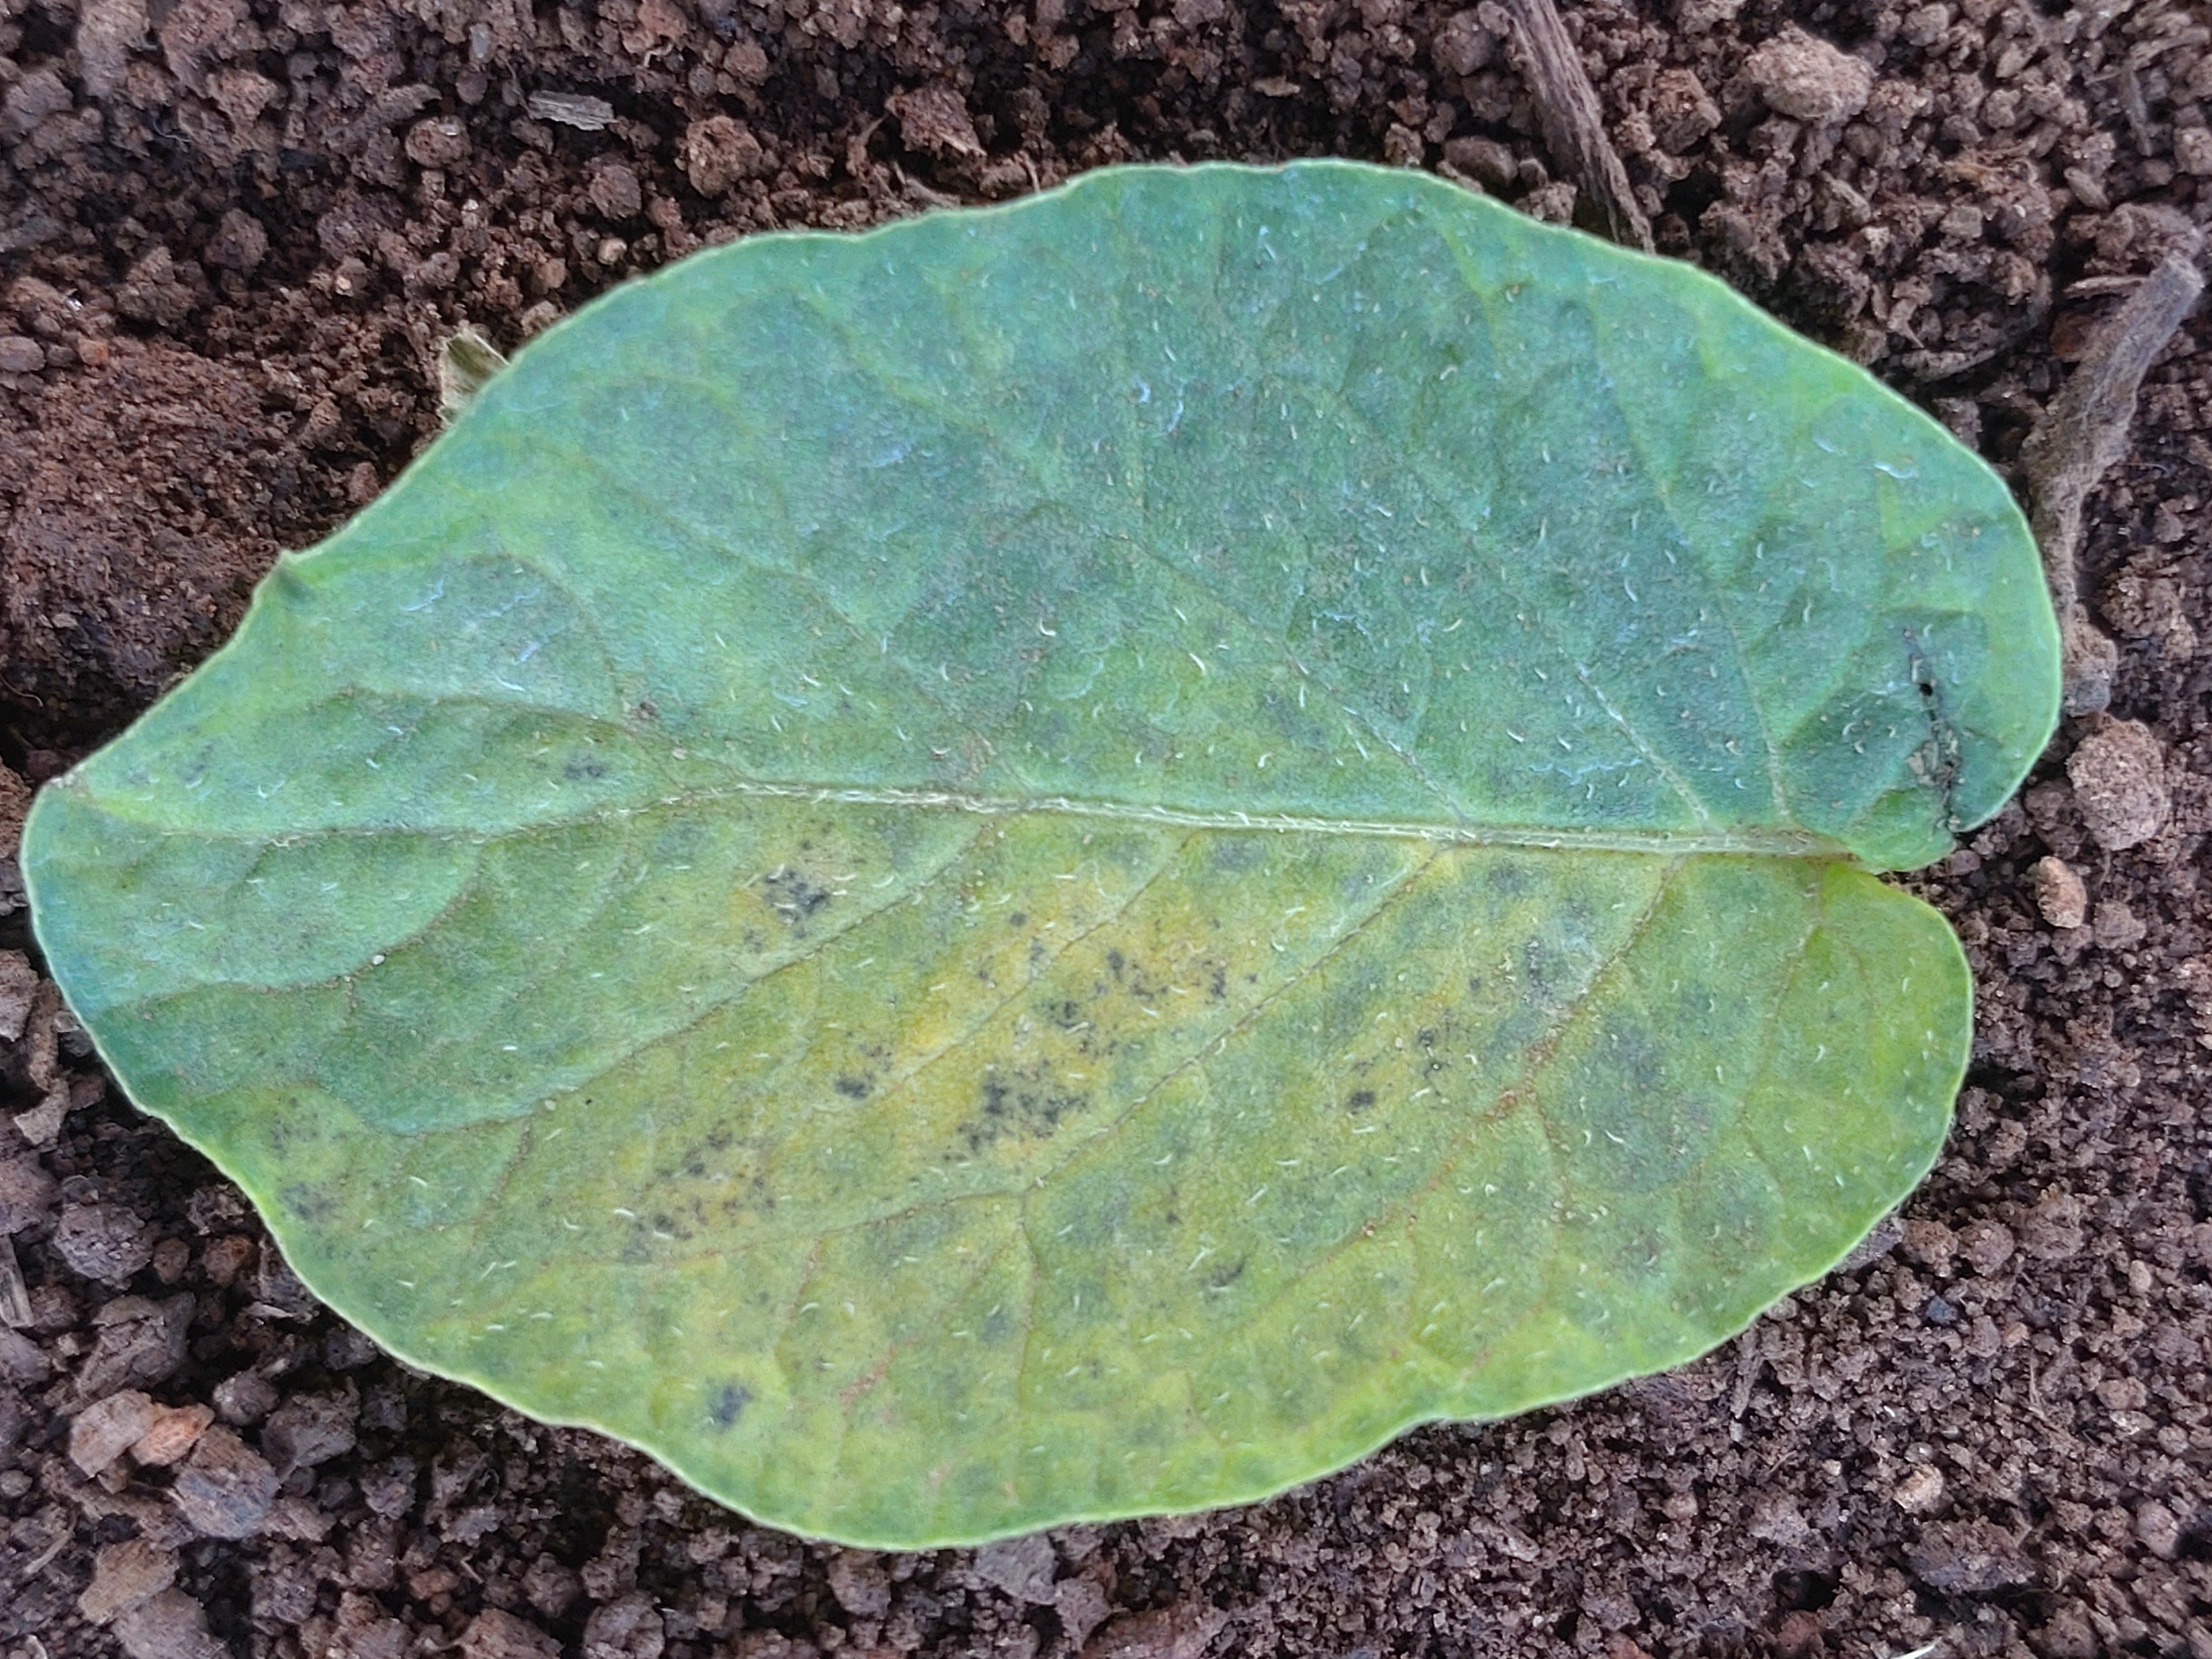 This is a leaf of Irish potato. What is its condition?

late blight
